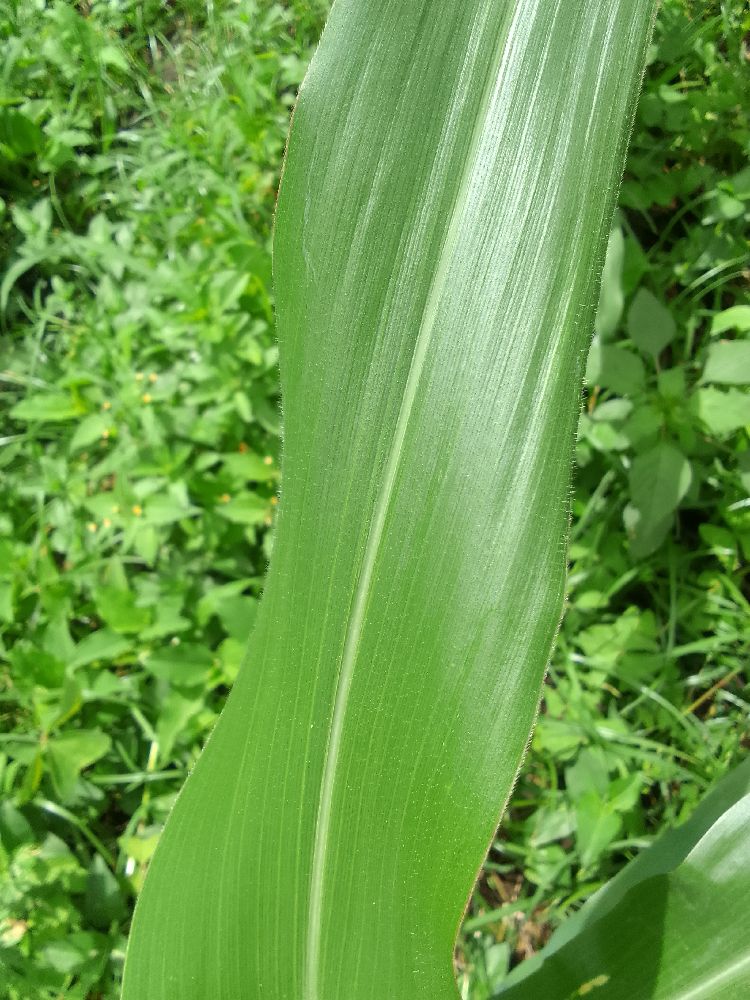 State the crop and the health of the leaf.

maize, healthy
